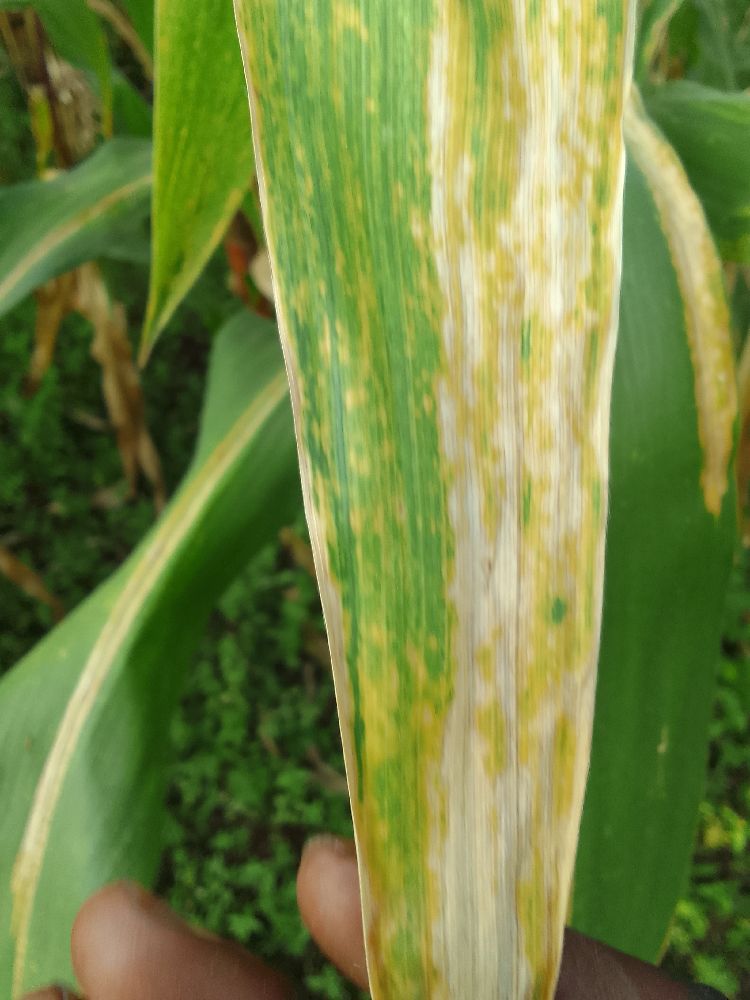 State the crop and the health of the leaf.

maize, maize lethal necrosis
